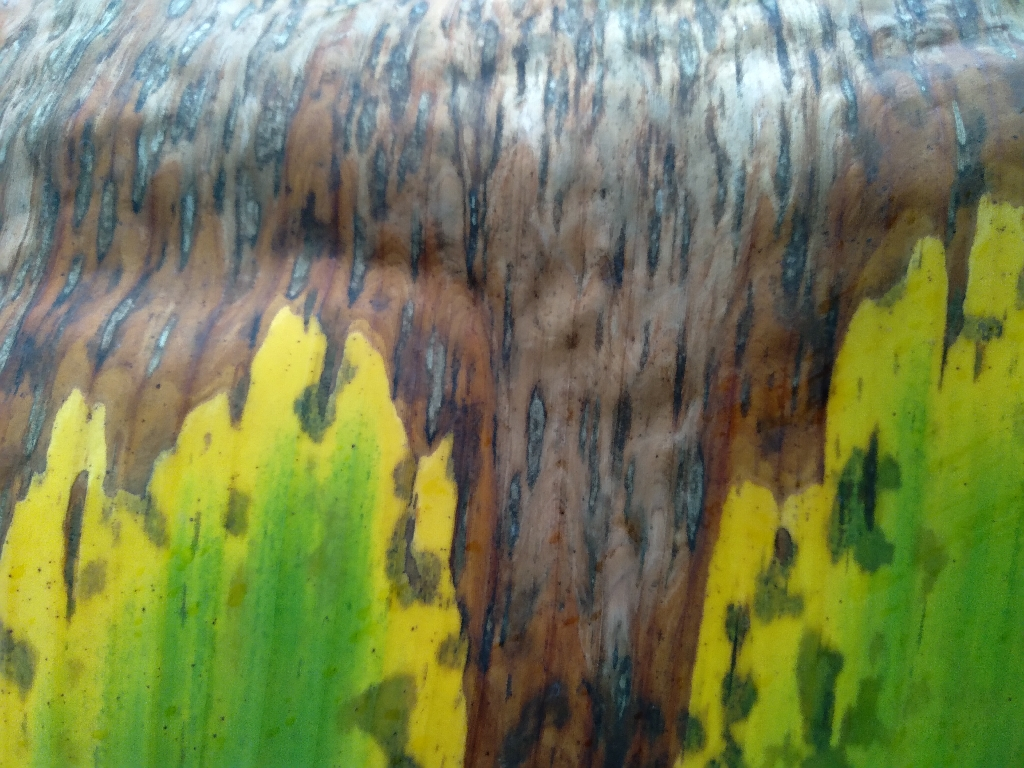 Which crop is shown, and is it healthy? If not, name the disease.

banana, black sigatoka
